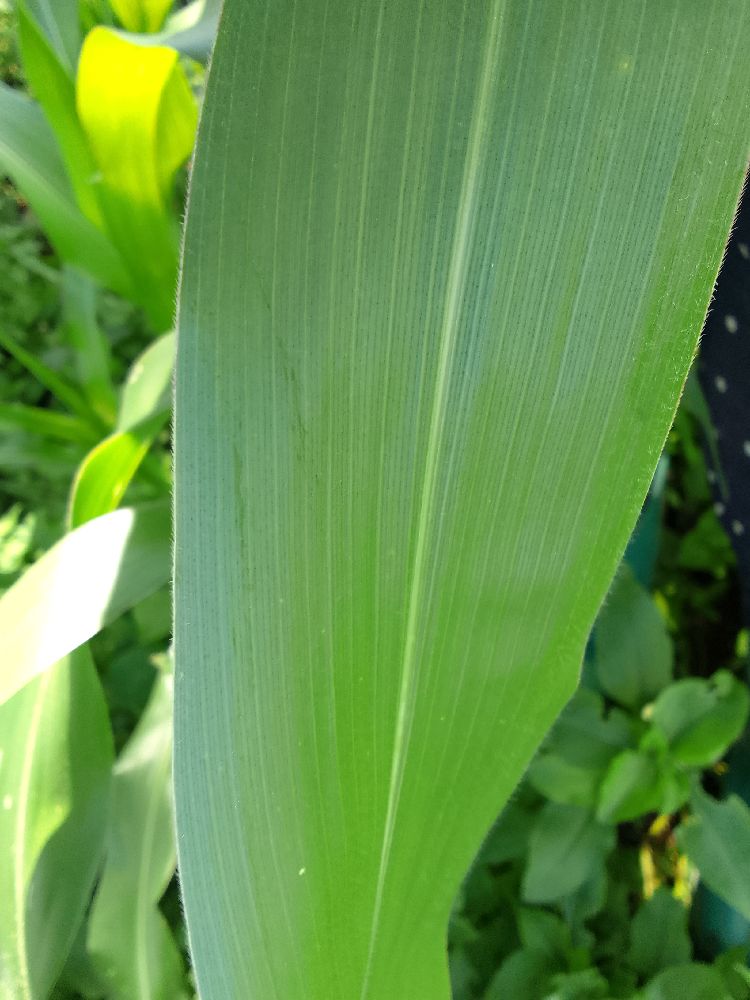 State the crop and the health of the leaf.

maize, healthy
